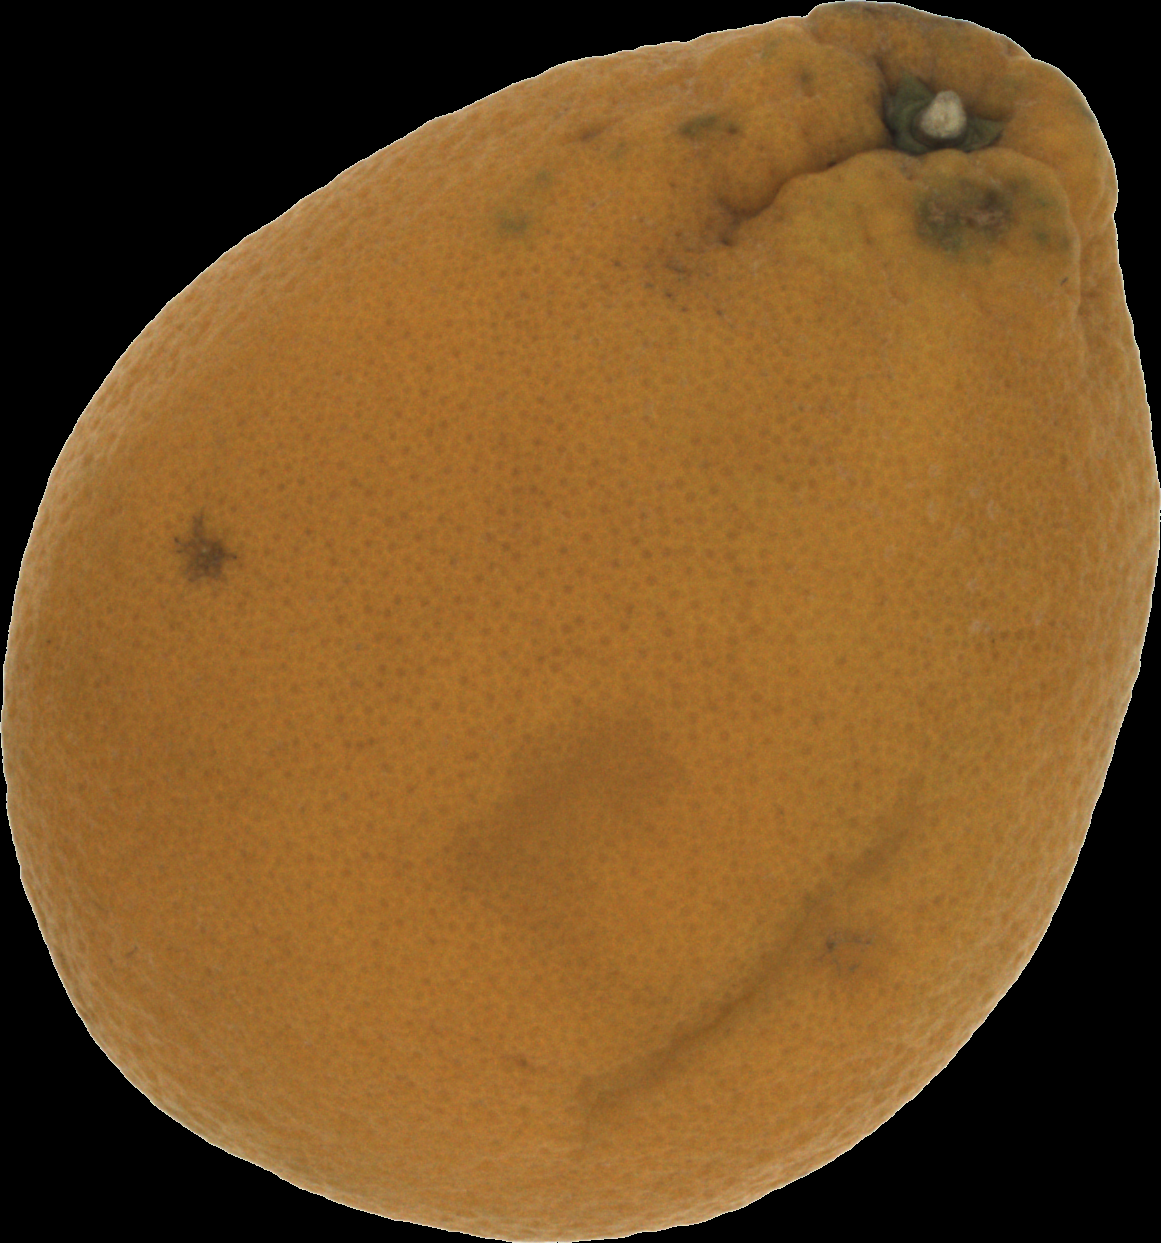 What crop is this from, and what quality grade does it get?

orange, bad
